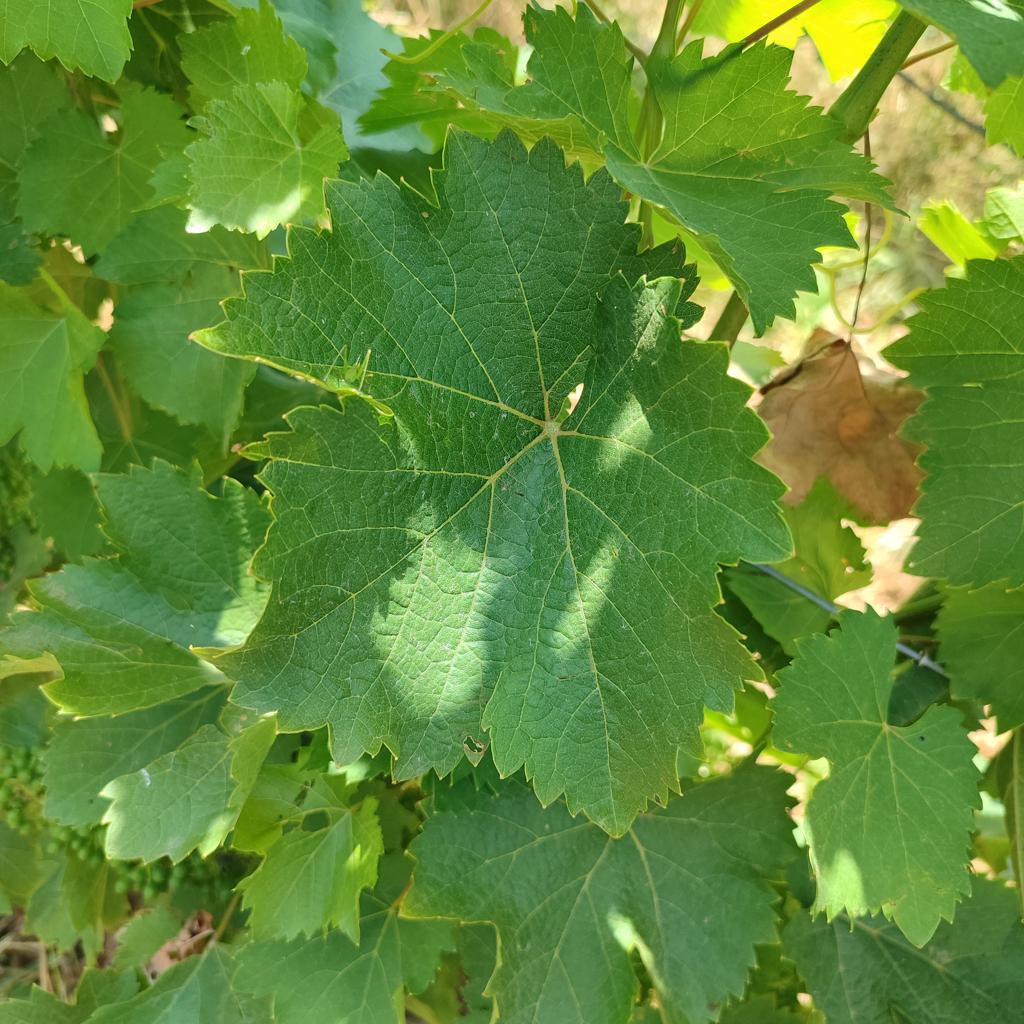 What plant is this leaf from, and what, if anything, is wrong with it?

grapevine, healthy
